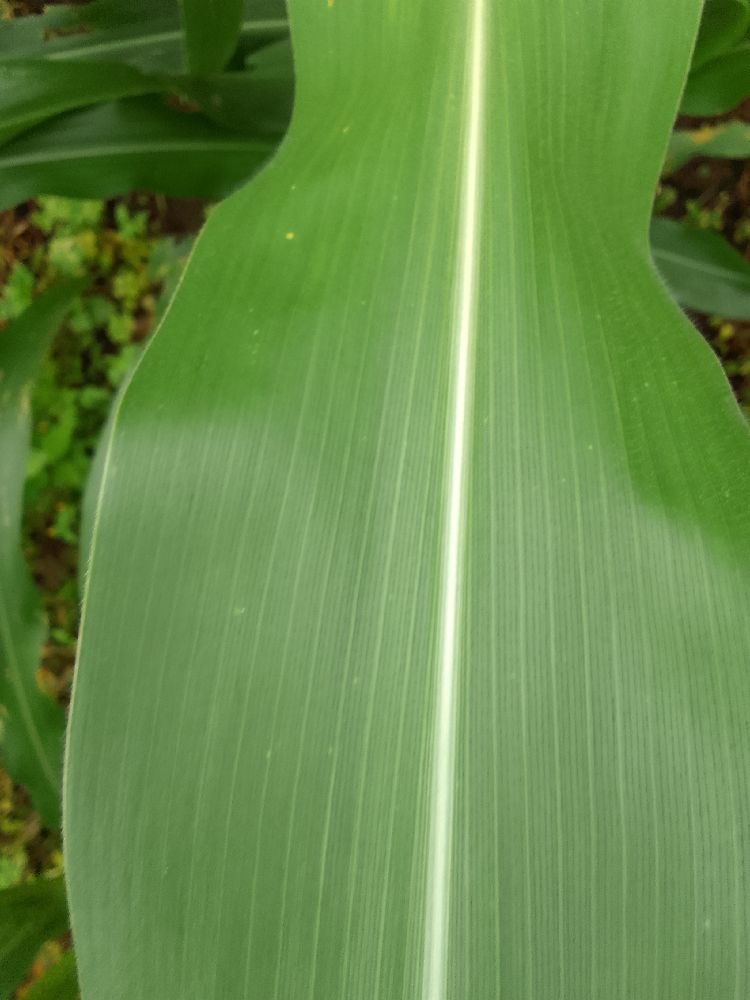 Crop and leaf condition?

maize, healthy
